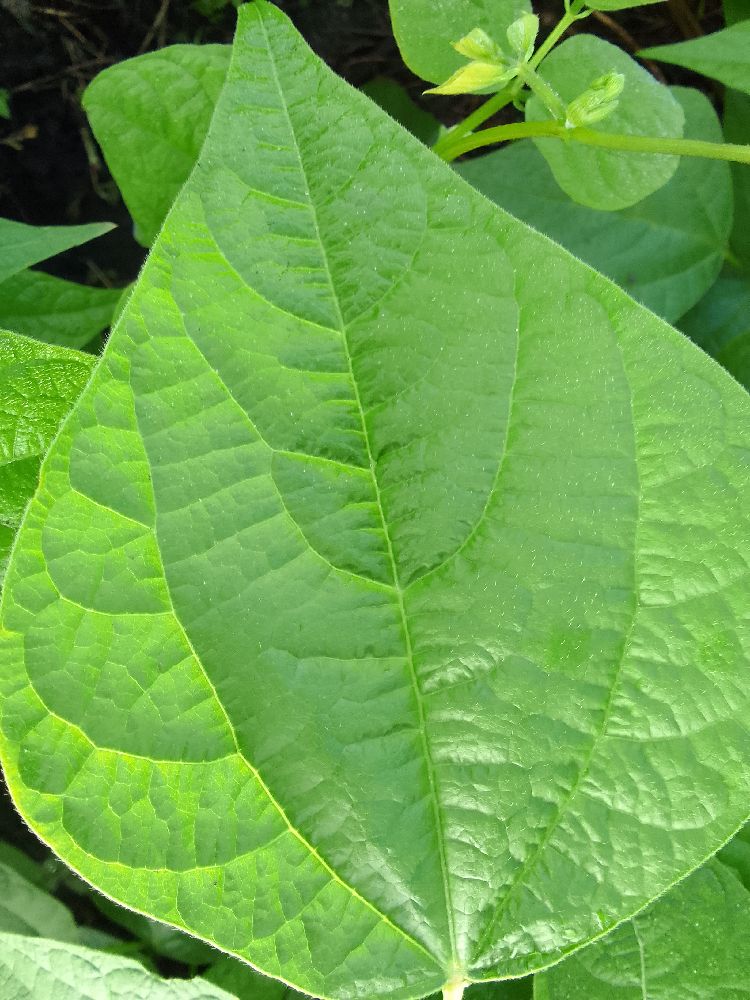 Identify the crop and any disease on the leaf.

common bean, healthy
